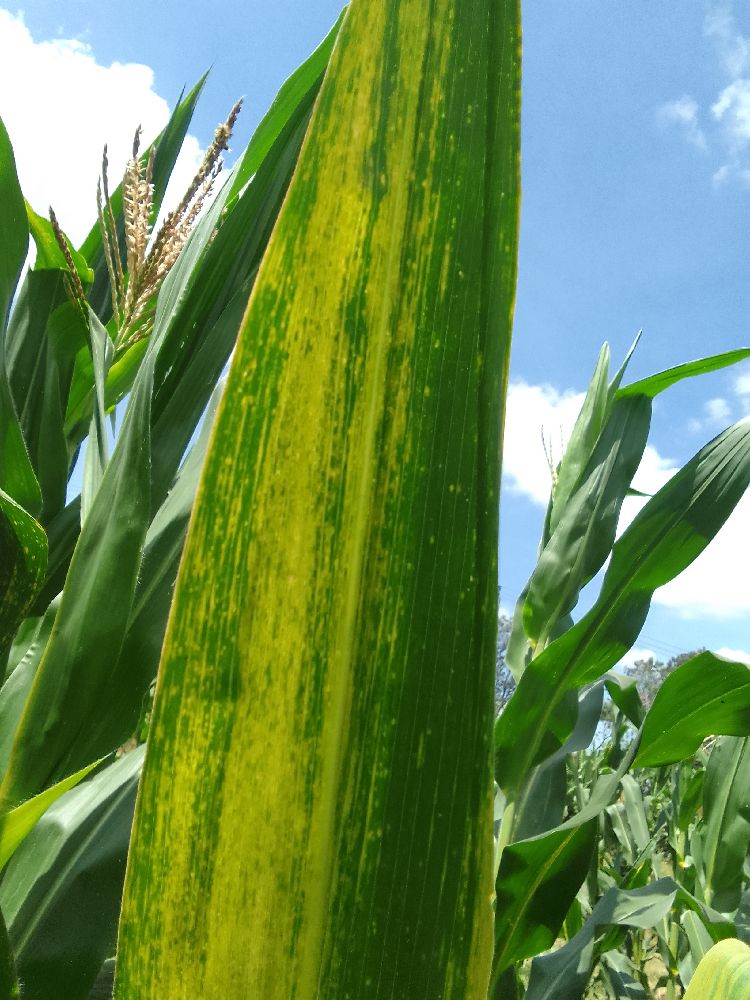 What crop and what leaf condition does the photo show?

maize, maize lethal necrosis
